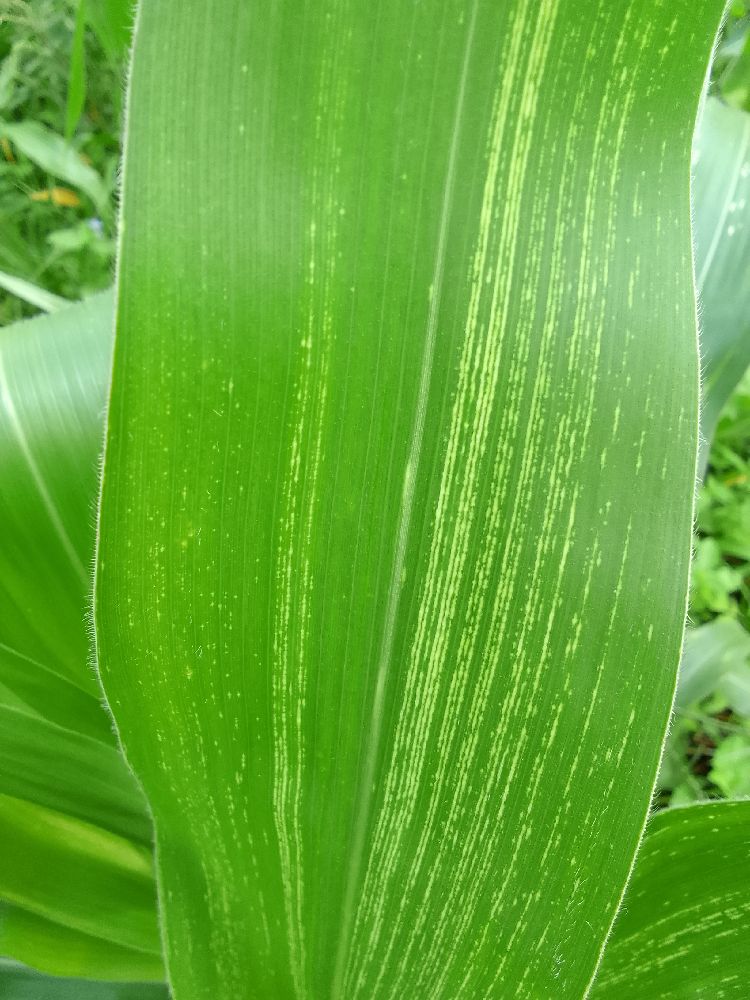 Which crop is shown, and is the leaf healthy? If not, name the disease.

maize, maize streak virus
